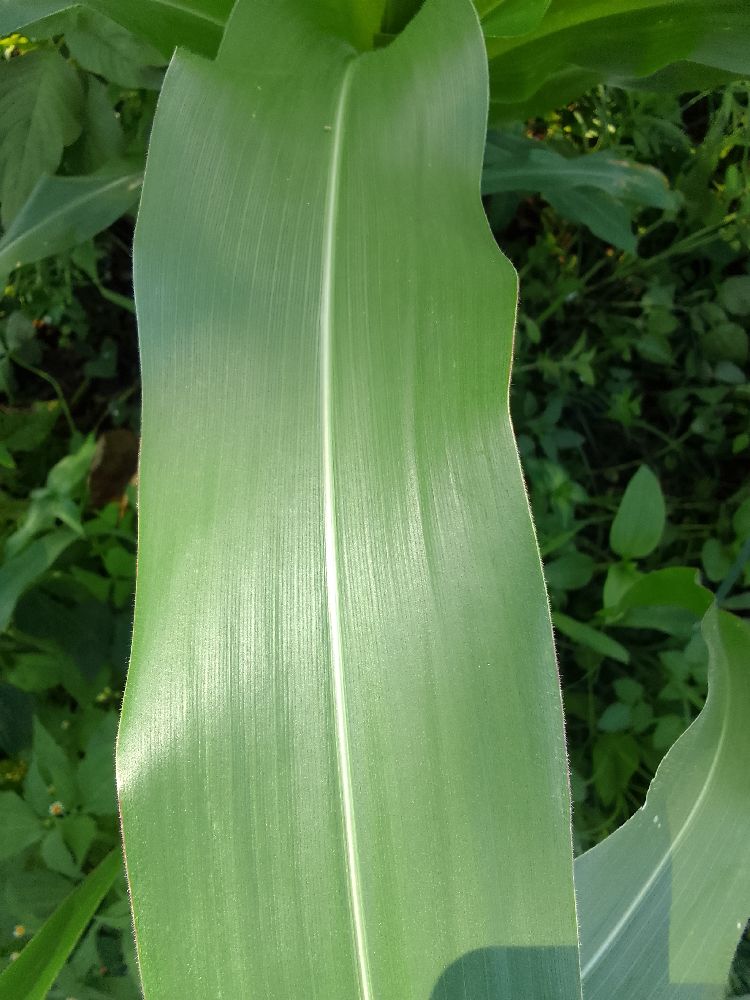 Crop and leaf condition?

maize, healthy
